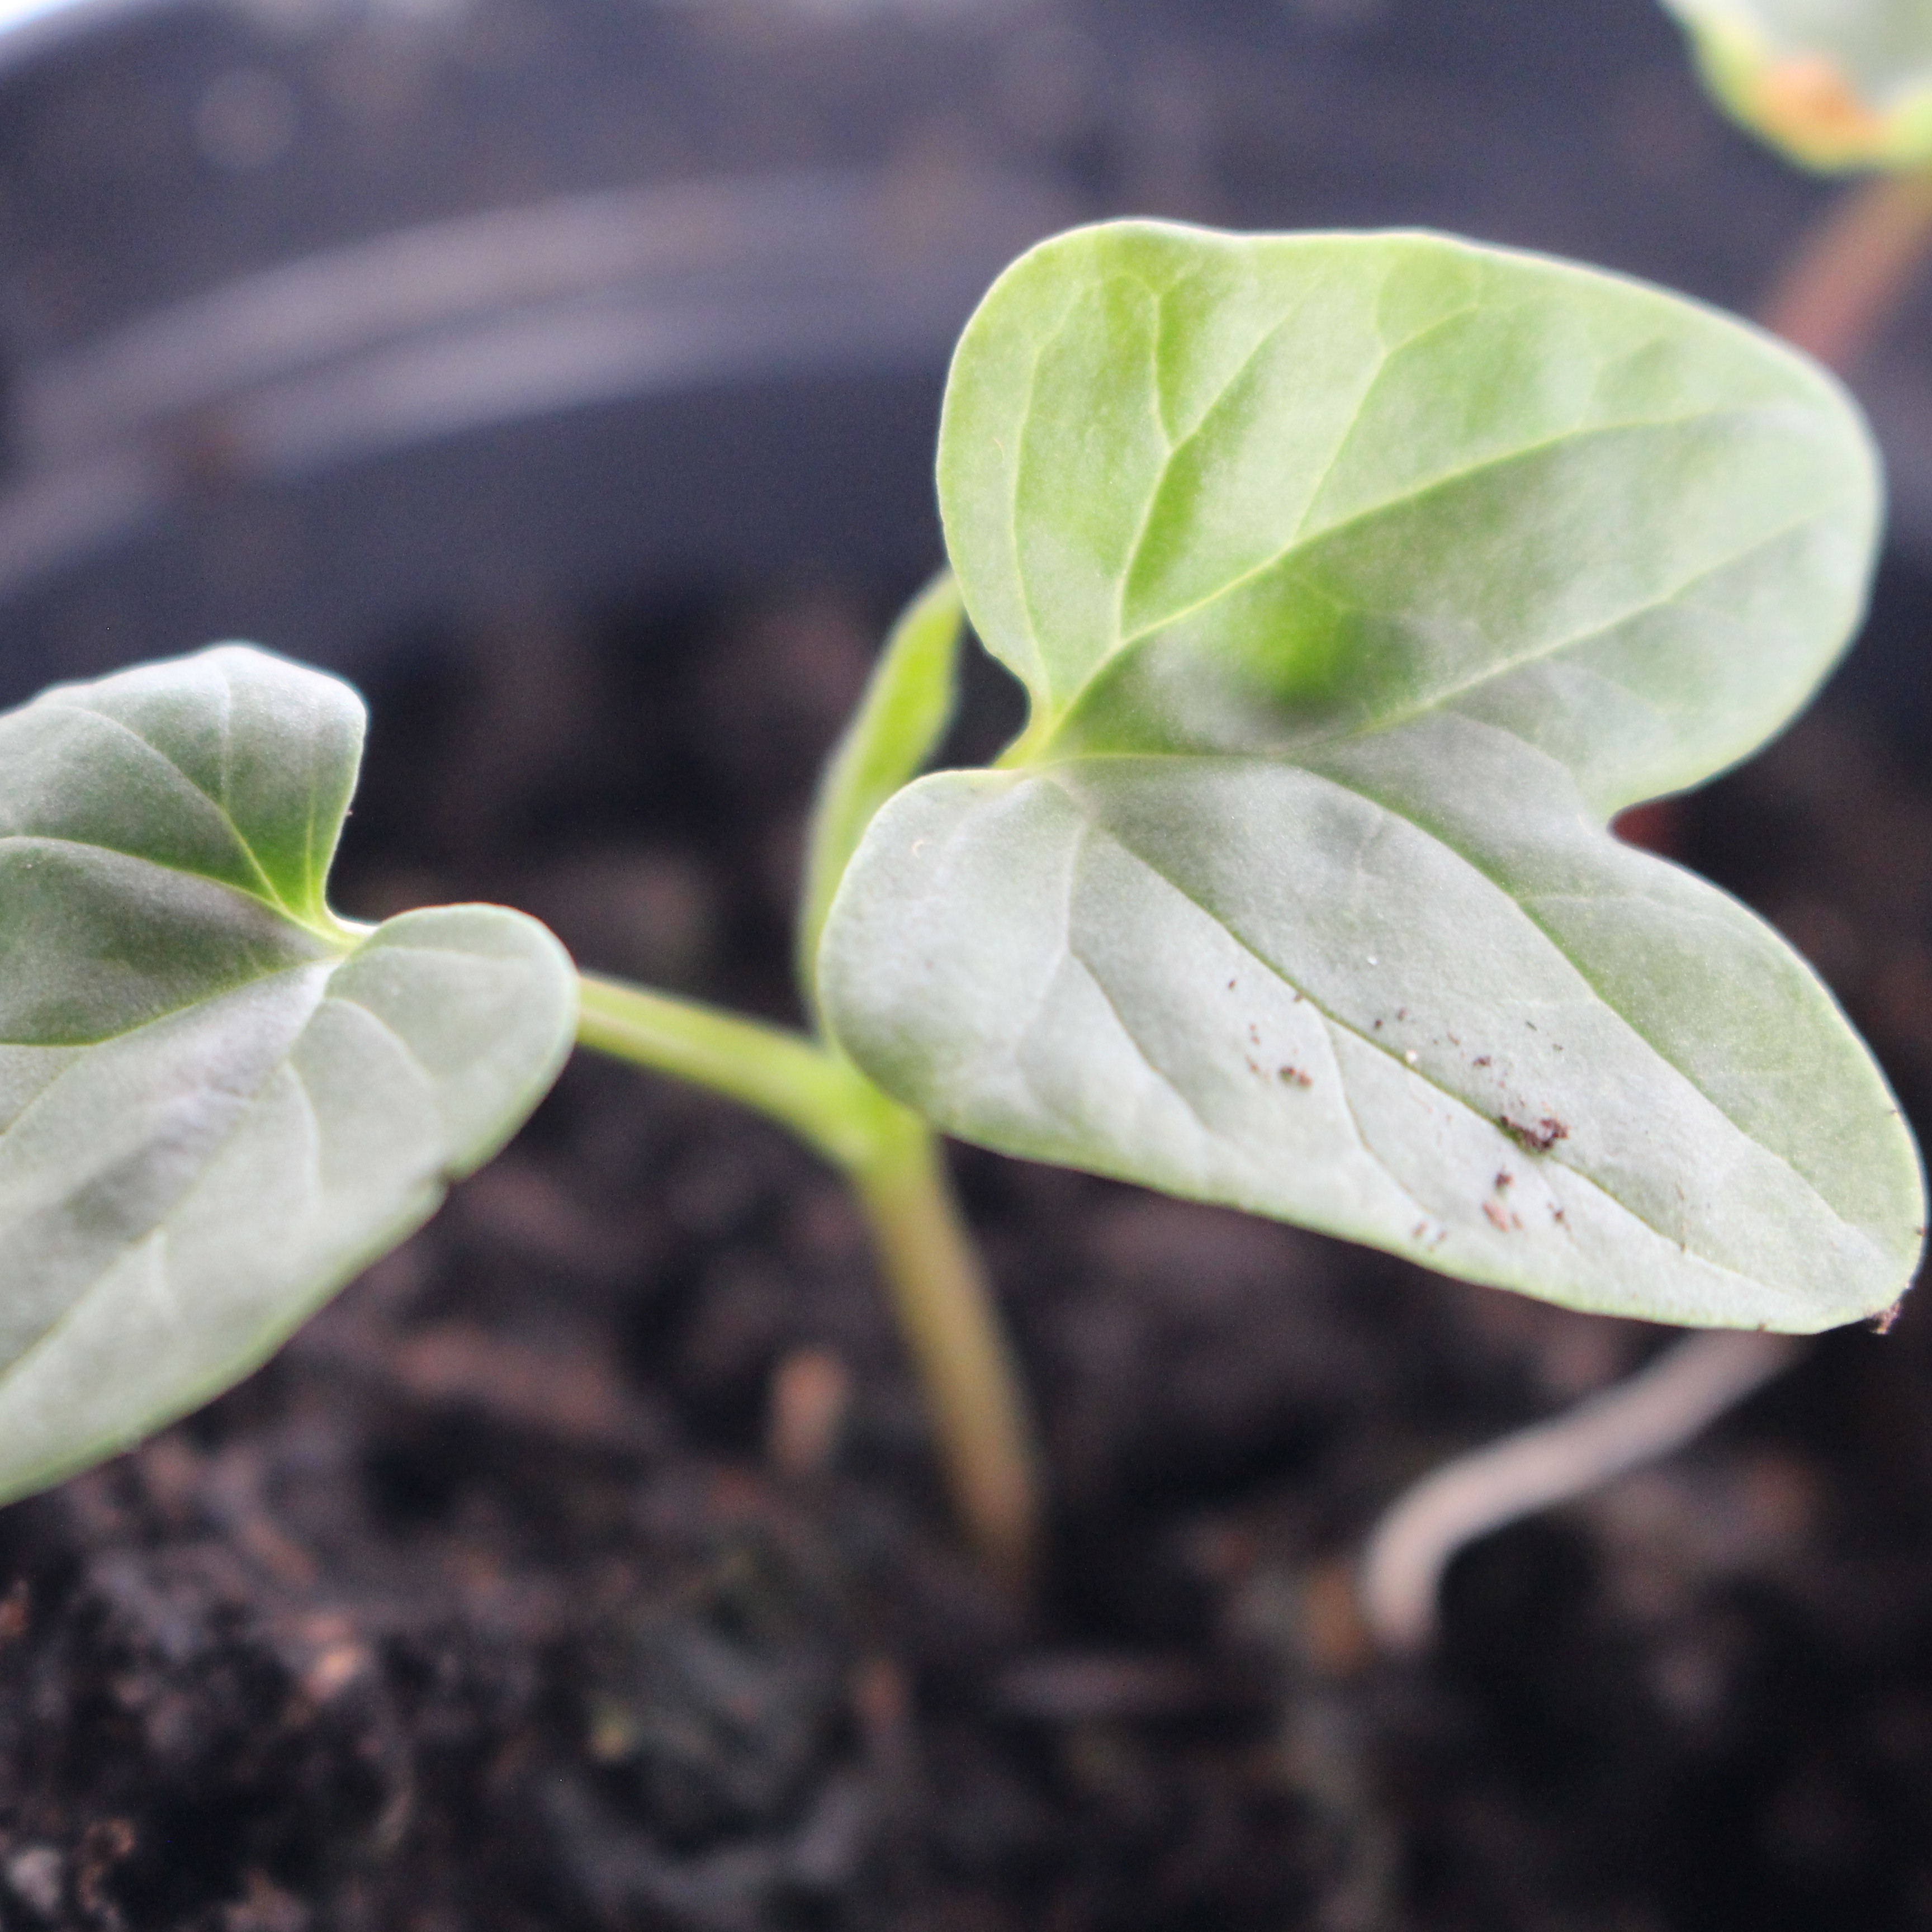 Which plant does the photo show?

Convolvulus arvensis
